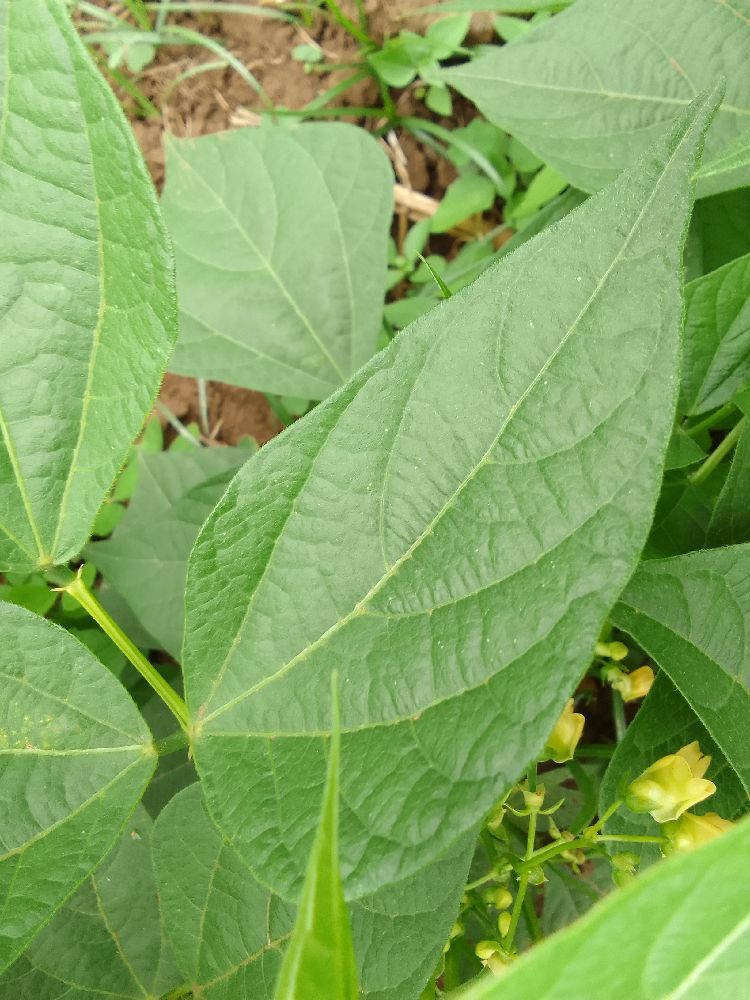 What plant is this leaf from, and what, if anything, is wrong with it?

common bean, healthy
